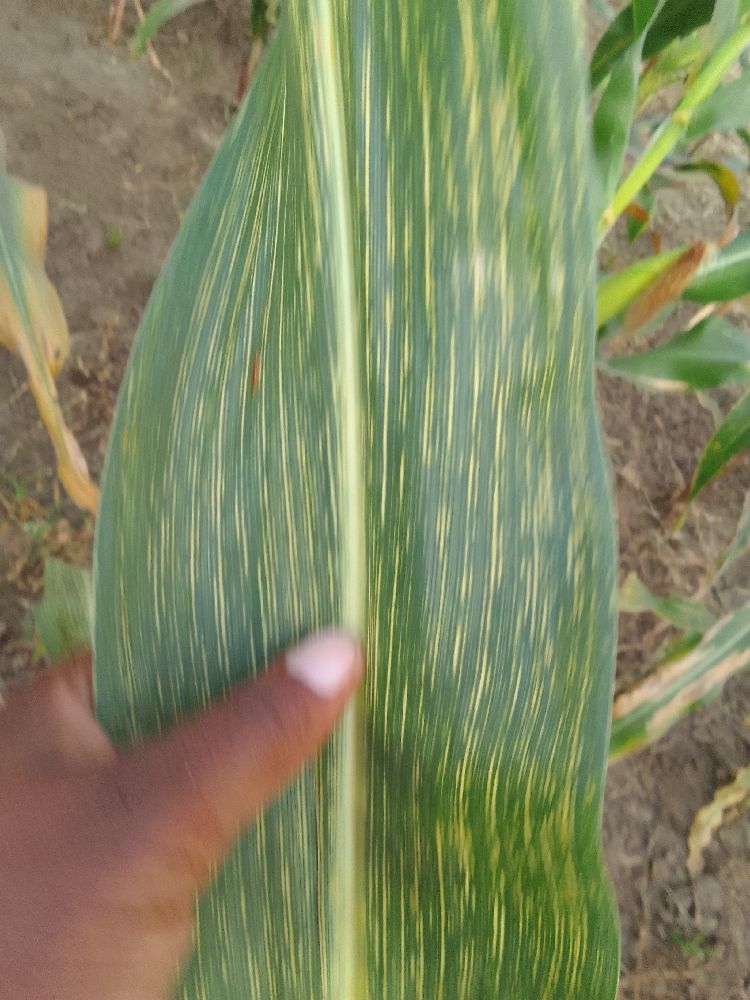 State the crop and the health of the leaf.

maize, maize streak virus
